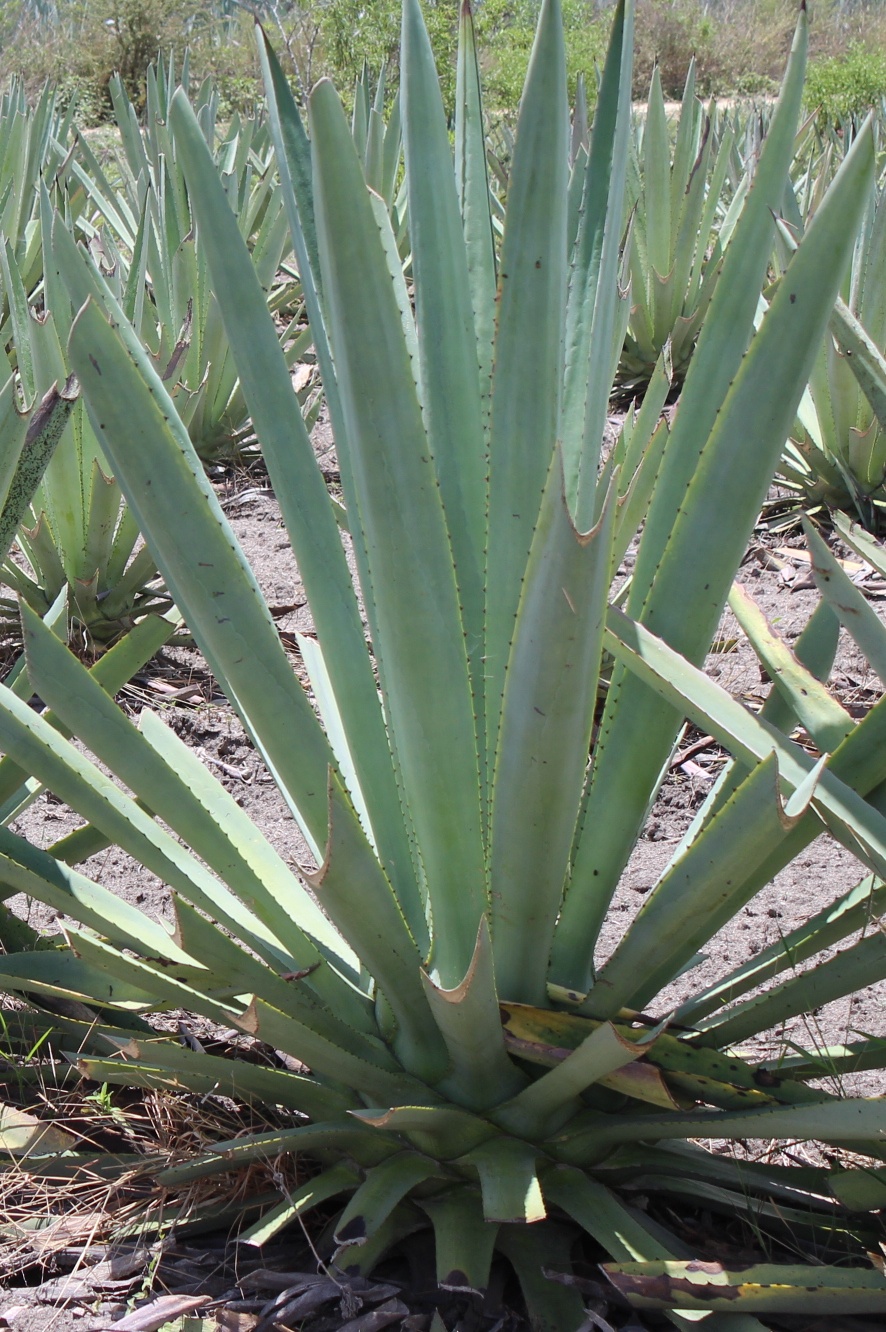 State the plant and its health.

agave, healthy
